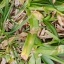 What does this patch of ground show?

grass
